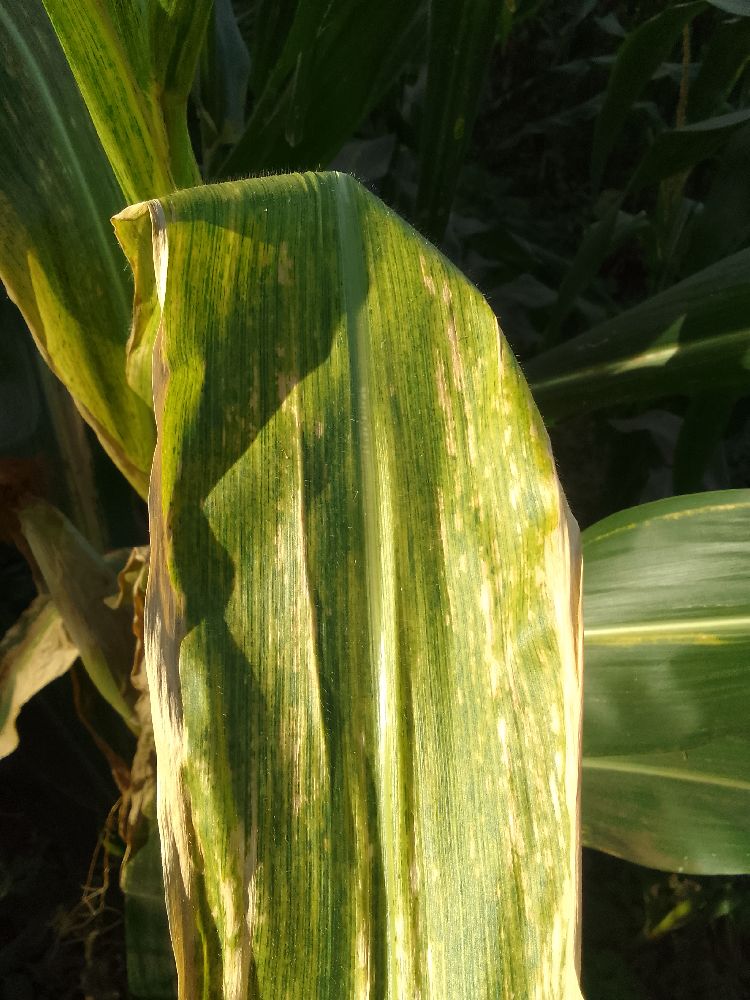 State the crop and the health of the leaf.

maize, maize lethal necrosis
